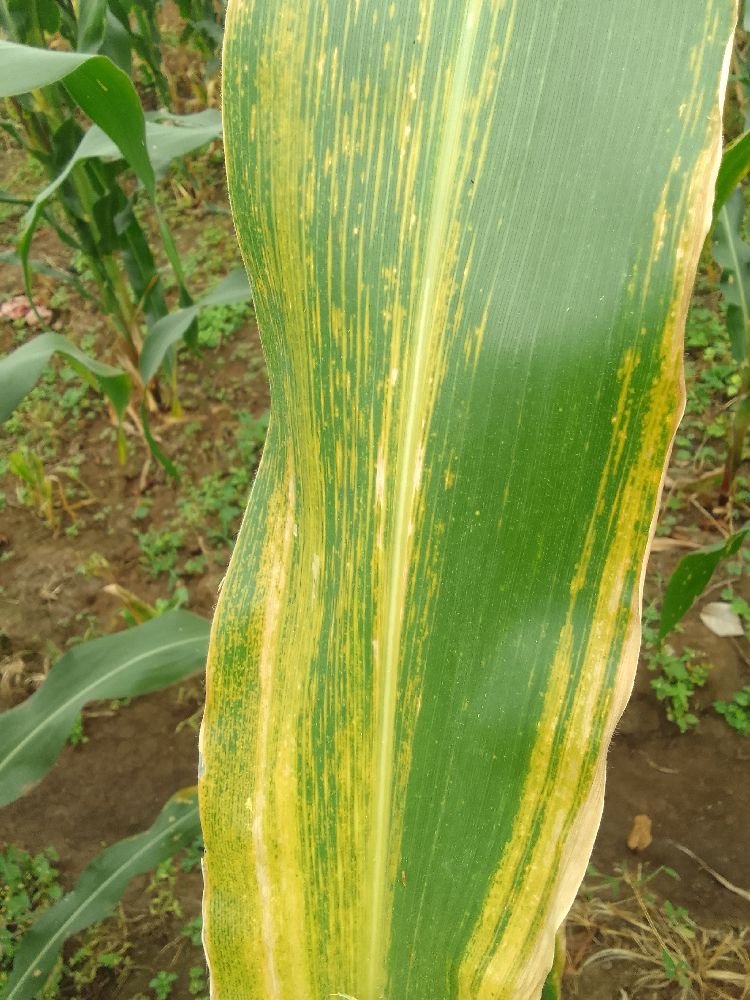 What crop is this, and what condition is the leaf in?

maize, maize lethal necrosis
